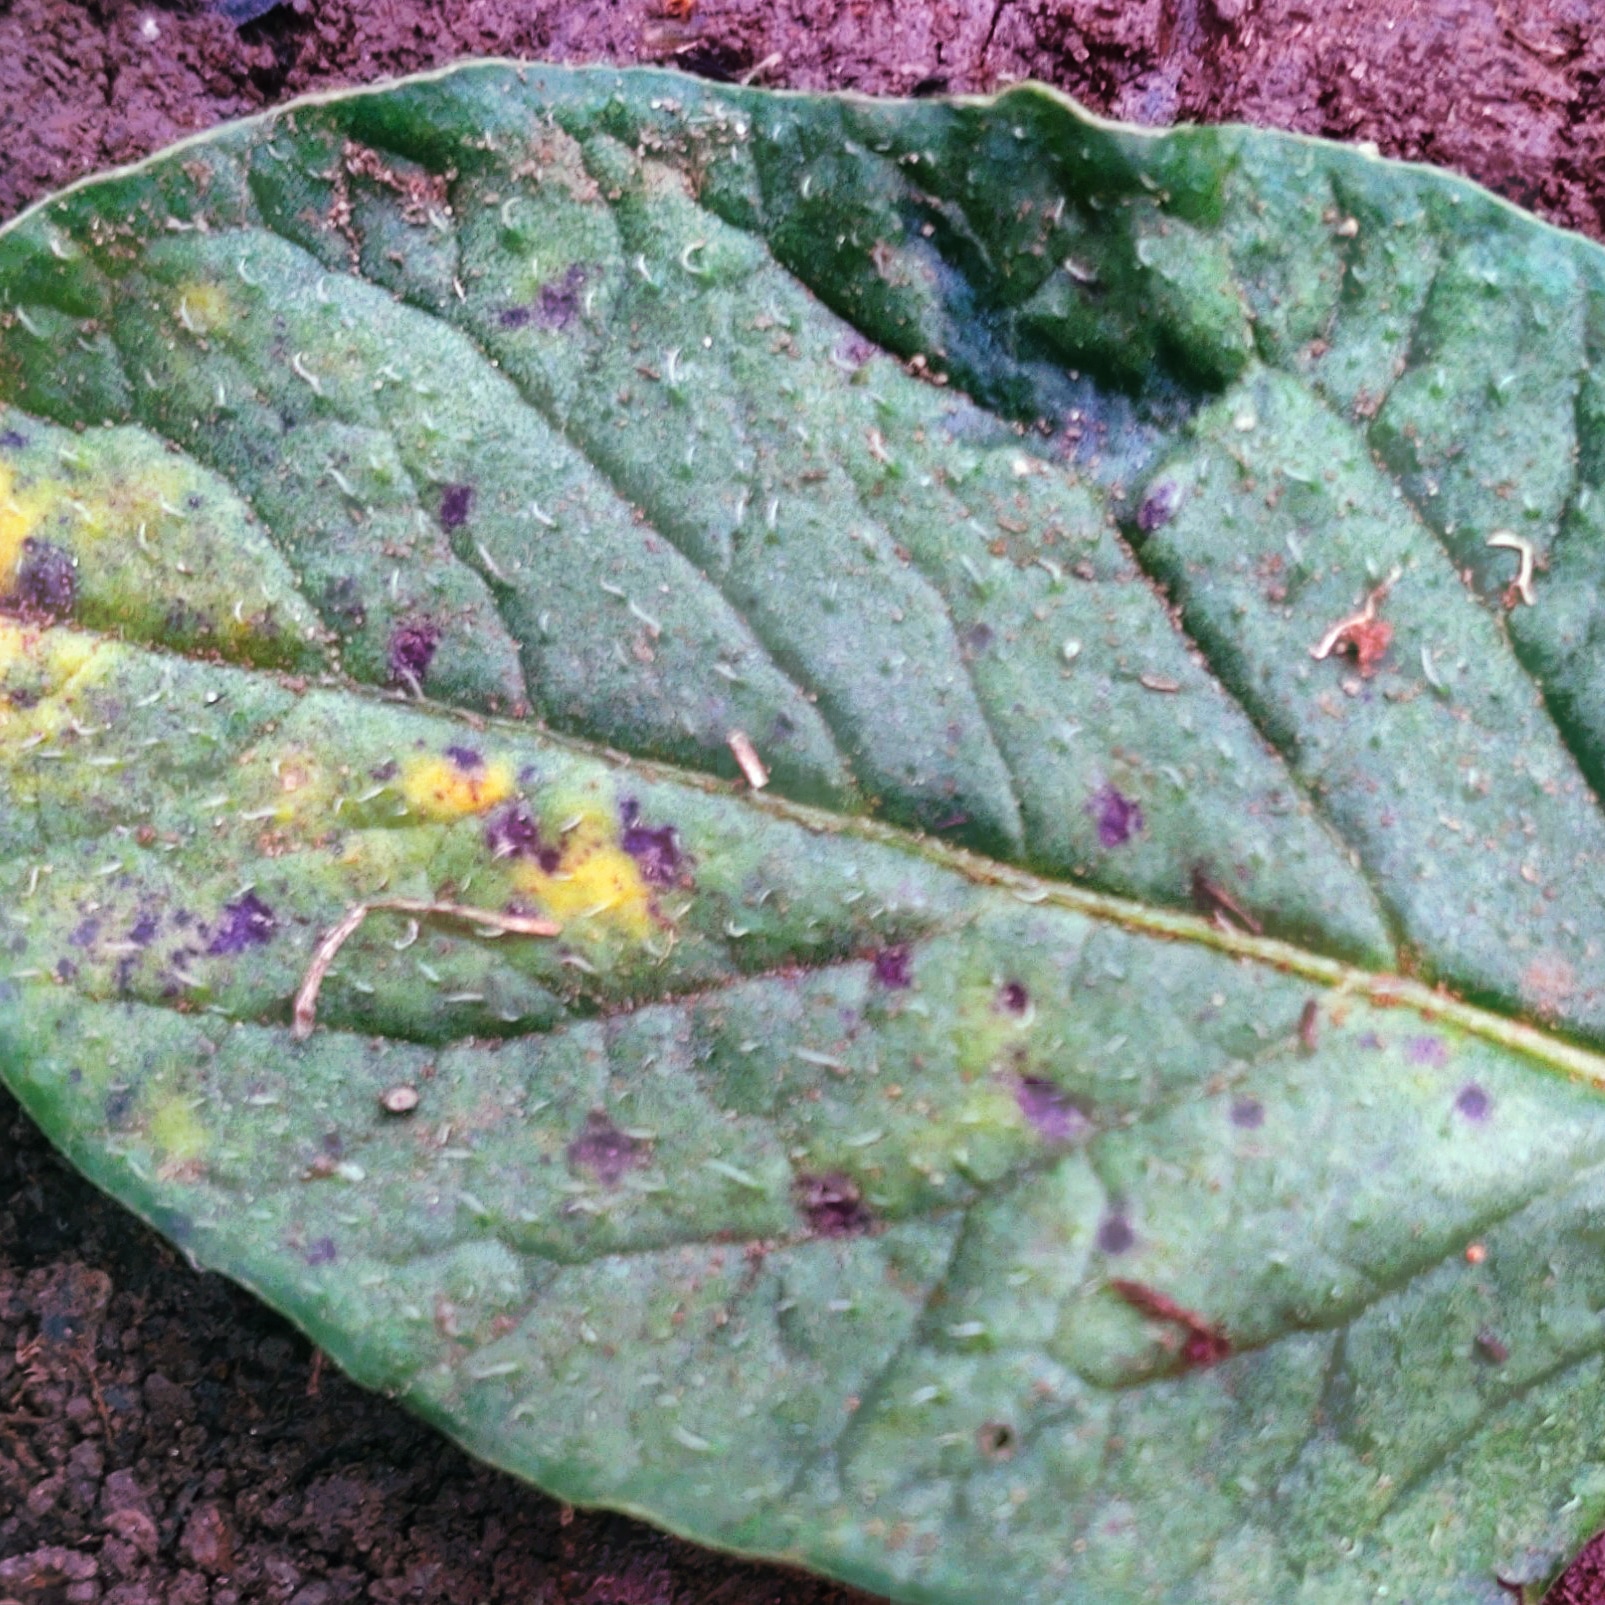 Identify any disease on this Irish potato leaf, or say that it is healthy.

late blight
